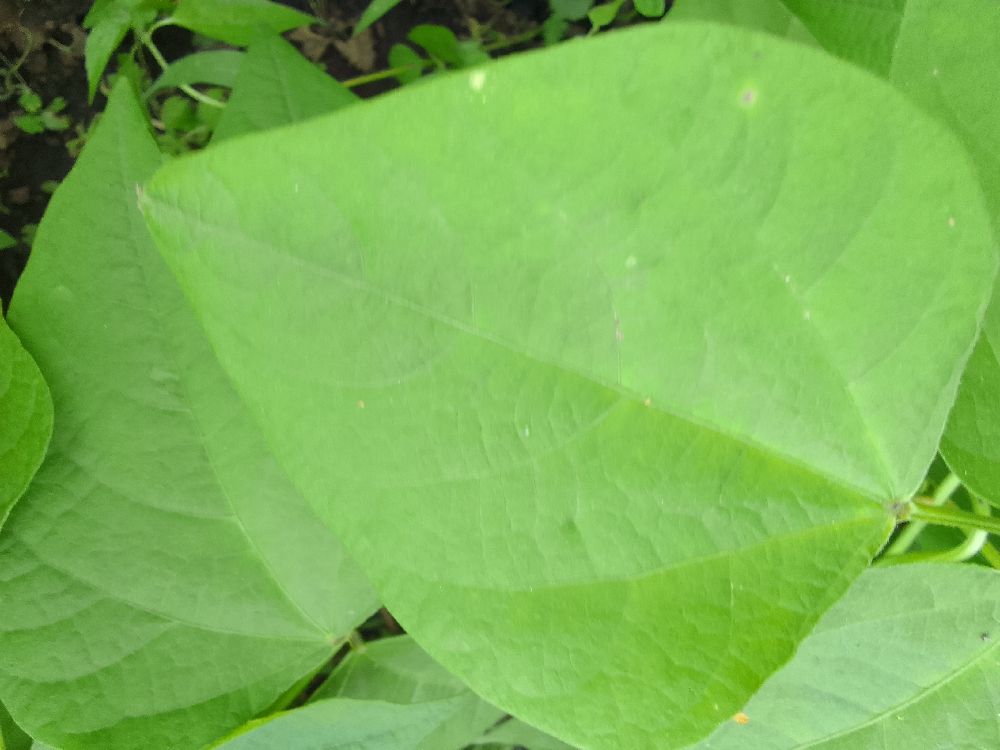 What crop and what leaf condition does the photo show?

common bean, healthy
